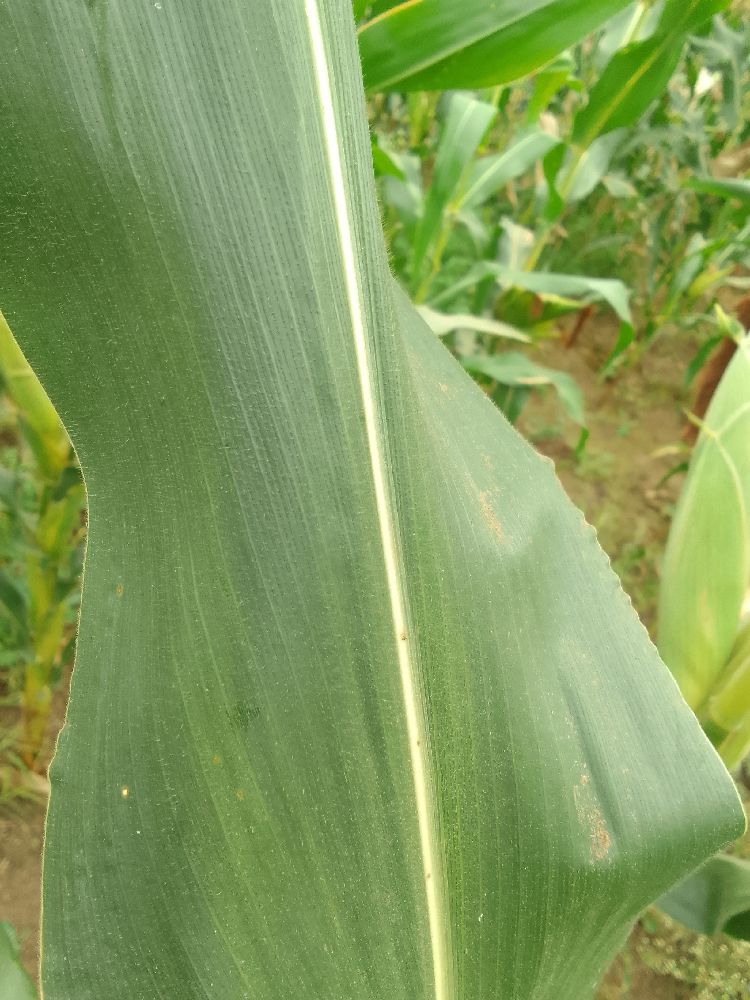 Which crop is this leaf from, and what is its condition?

maize, healthy
